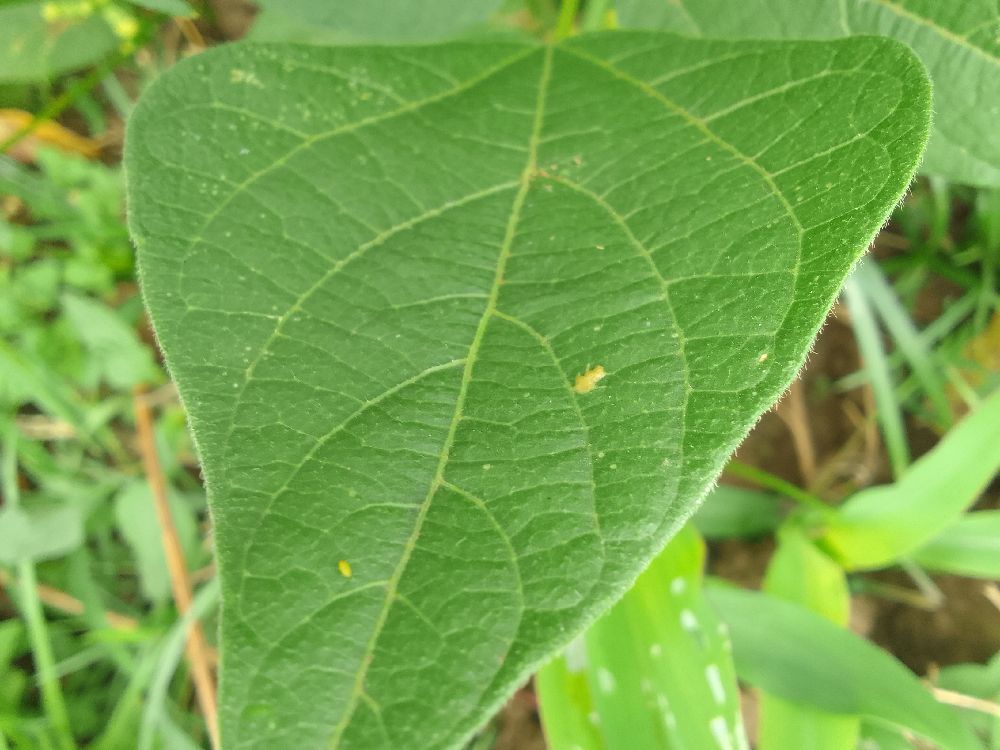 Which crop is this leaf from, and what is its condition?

common bean, healthy
